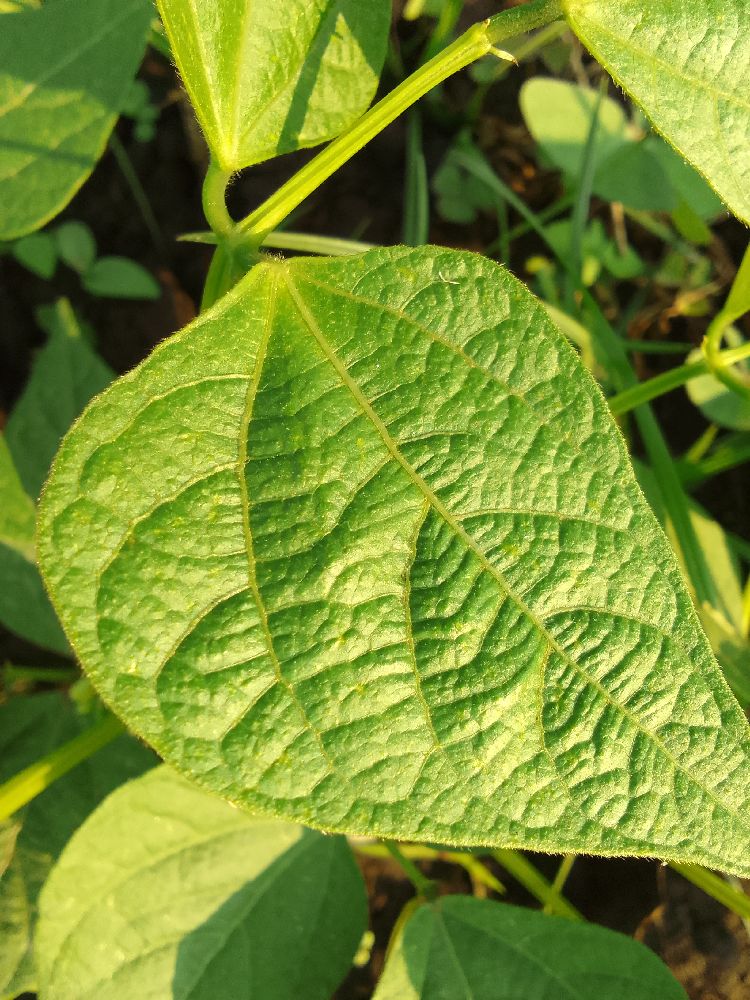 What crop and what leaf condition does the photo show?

common bean, healthy
